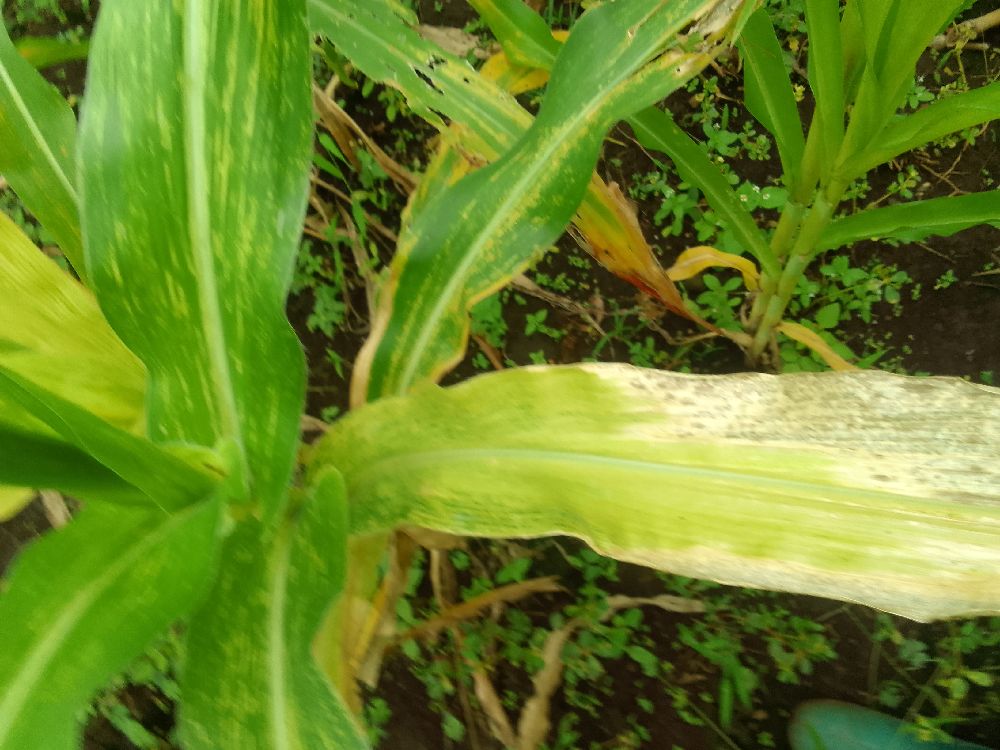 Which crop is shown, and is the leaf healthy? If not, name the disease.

maize, maize lethal necrosis
